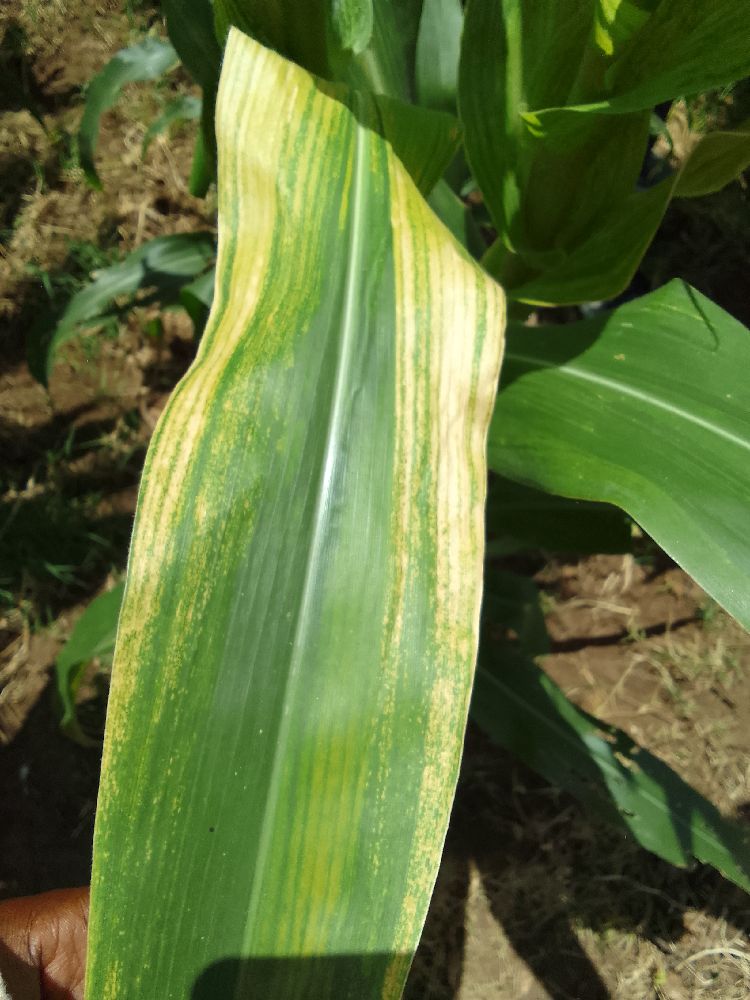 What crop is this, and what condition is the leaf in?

maize, maize lethal necrosis
